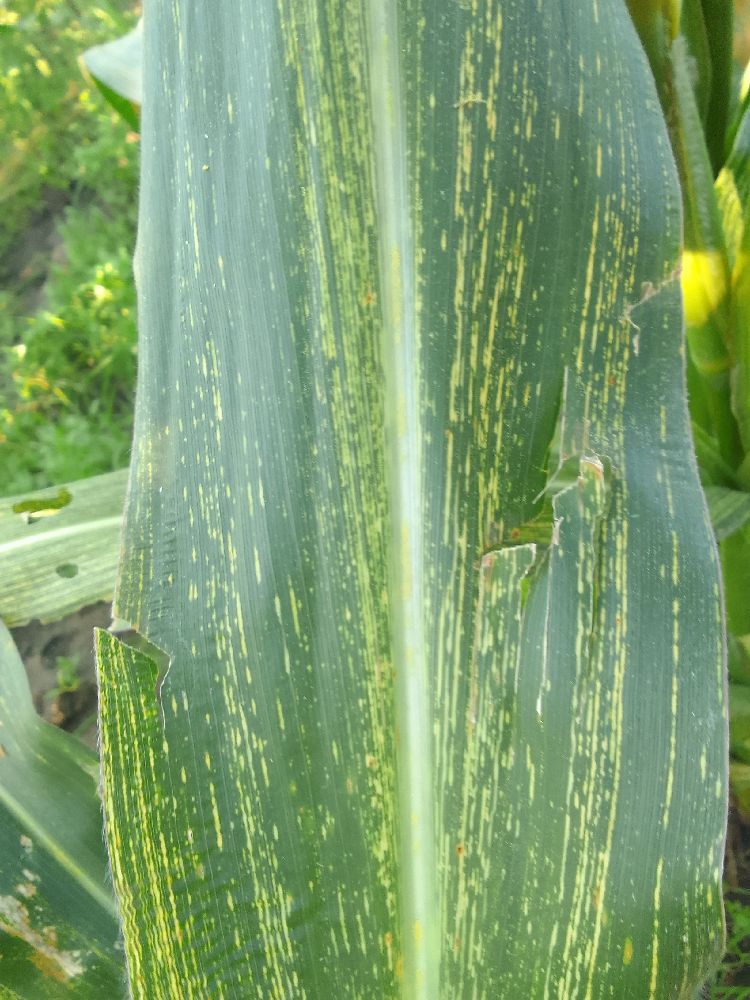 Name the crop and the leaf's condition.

maize, maize streak virus
